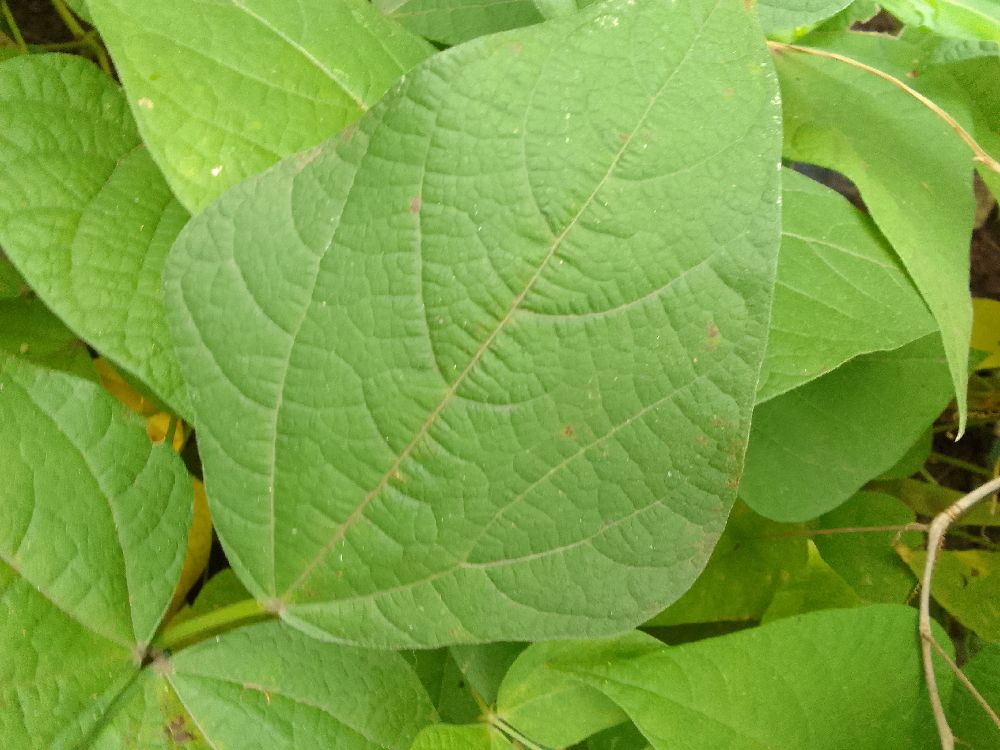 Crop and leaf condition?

common bean, healthy
